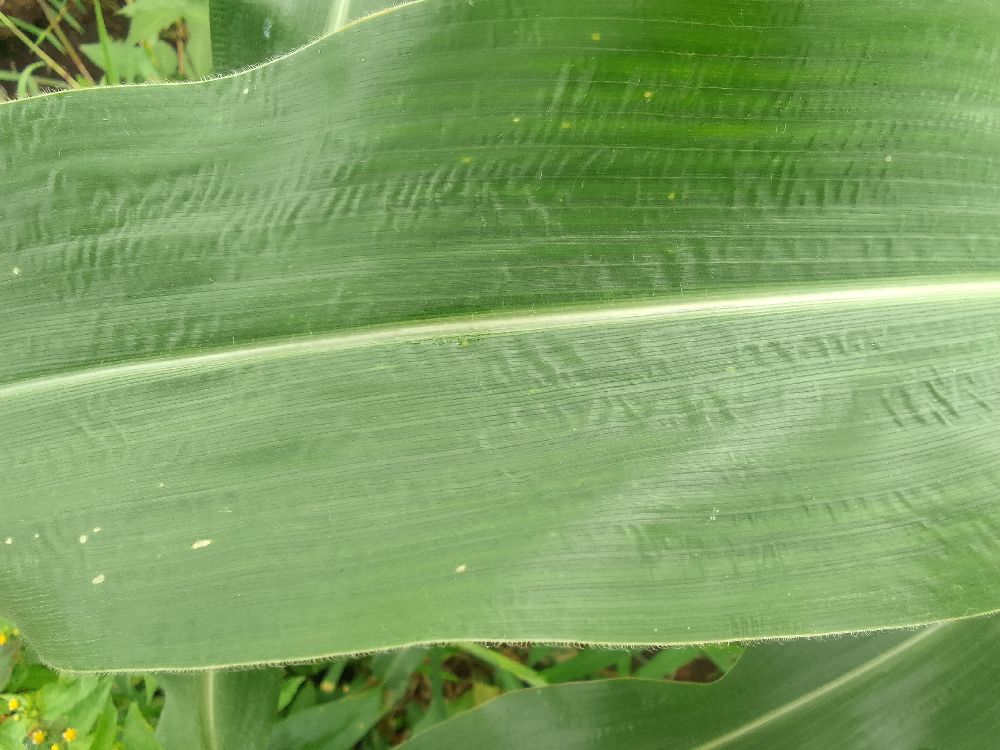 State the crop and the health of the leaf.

maize, healthy
